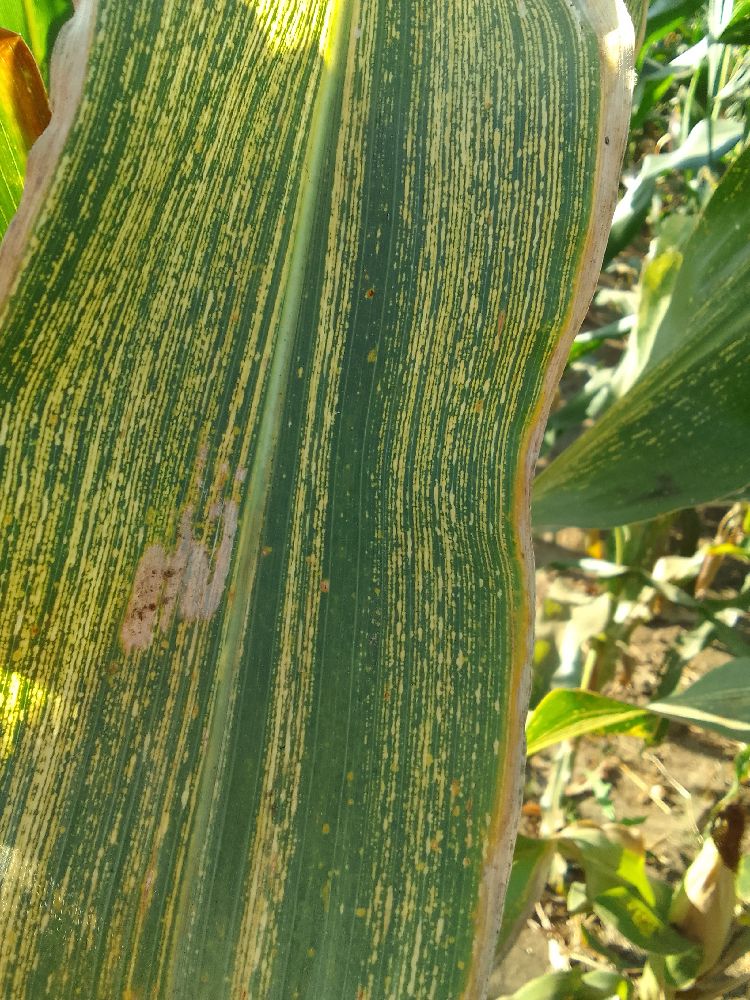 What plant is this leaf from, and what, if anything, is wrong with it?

maize, maize streak virus
